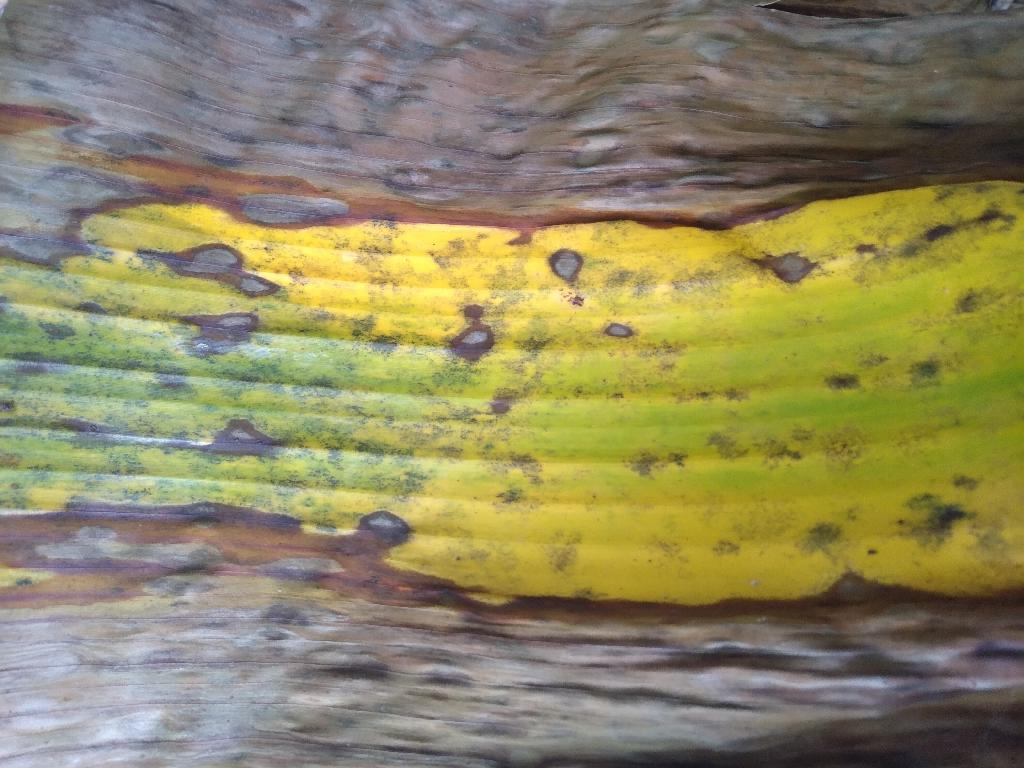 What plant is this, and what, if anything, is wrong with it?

banana, black sigatoka
